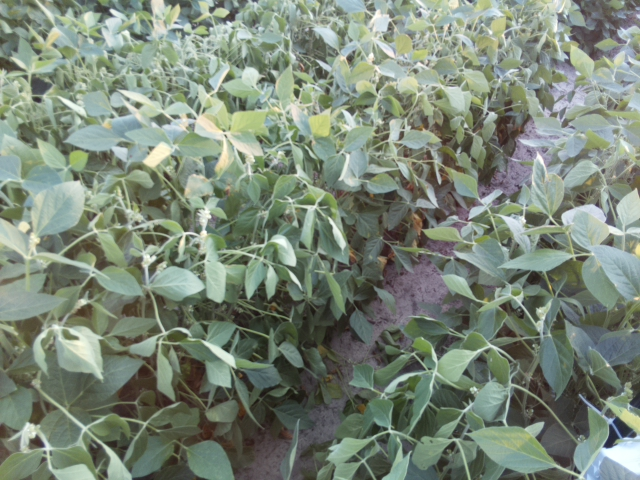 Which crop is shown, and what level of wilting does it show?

soybean, moderate turgor loss in upper canopy
